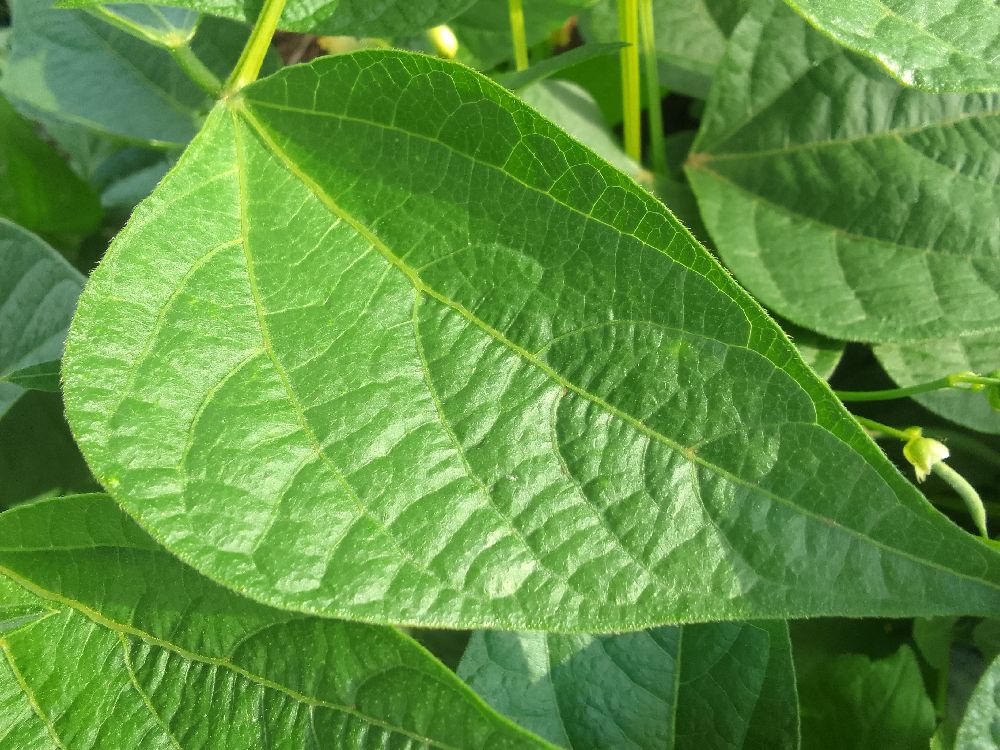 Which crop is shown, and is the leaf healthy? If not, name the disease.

common bean, healthy
